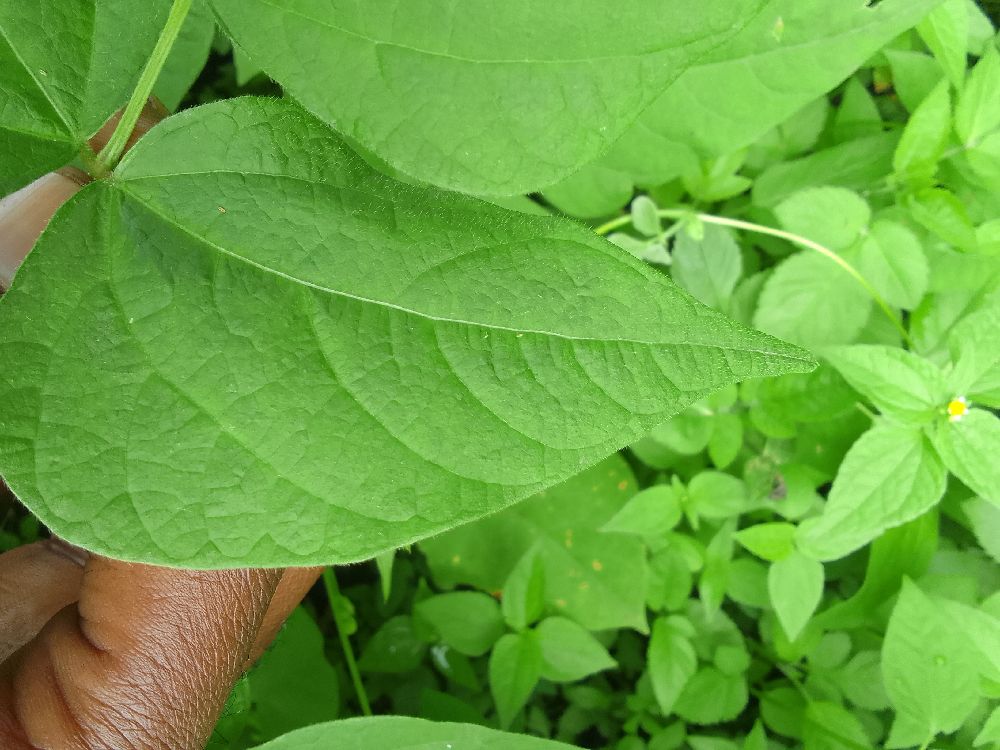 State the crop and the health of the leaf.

common bean, healthy
